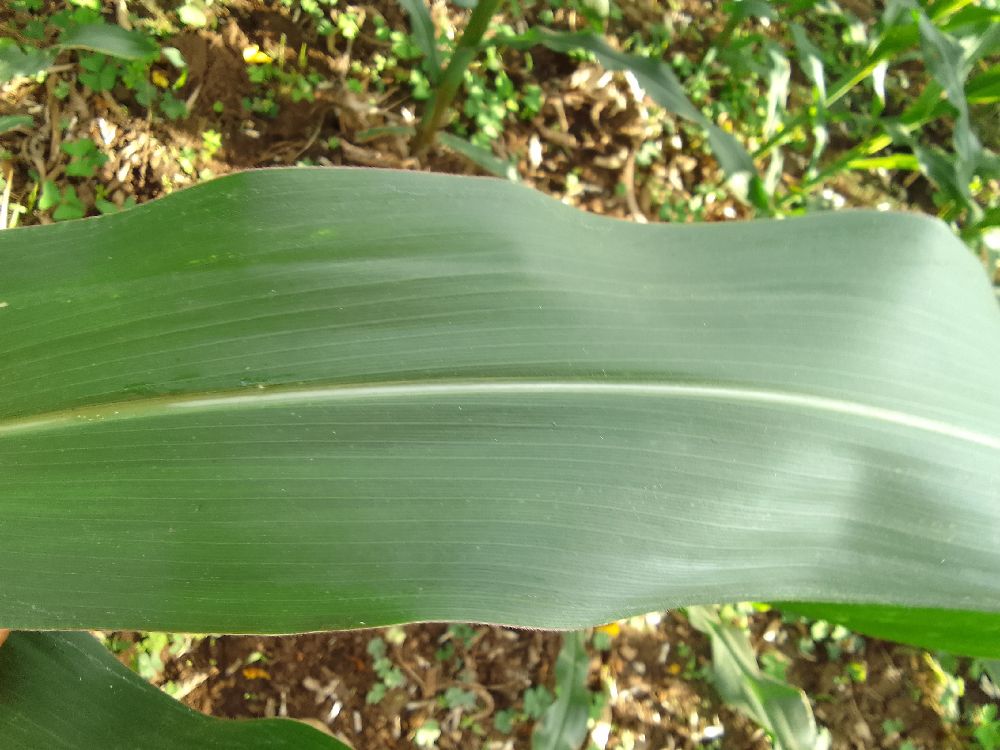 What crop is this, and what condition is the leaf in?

maize, healthy
